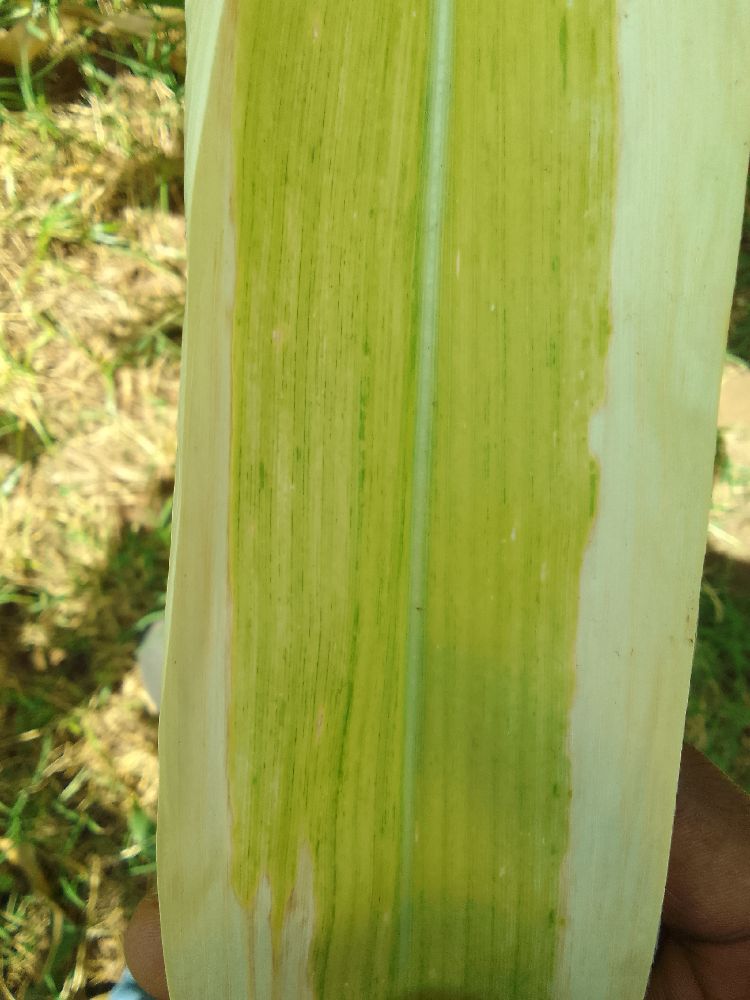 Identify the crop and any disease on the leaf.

maize, maize lethal necrosis
